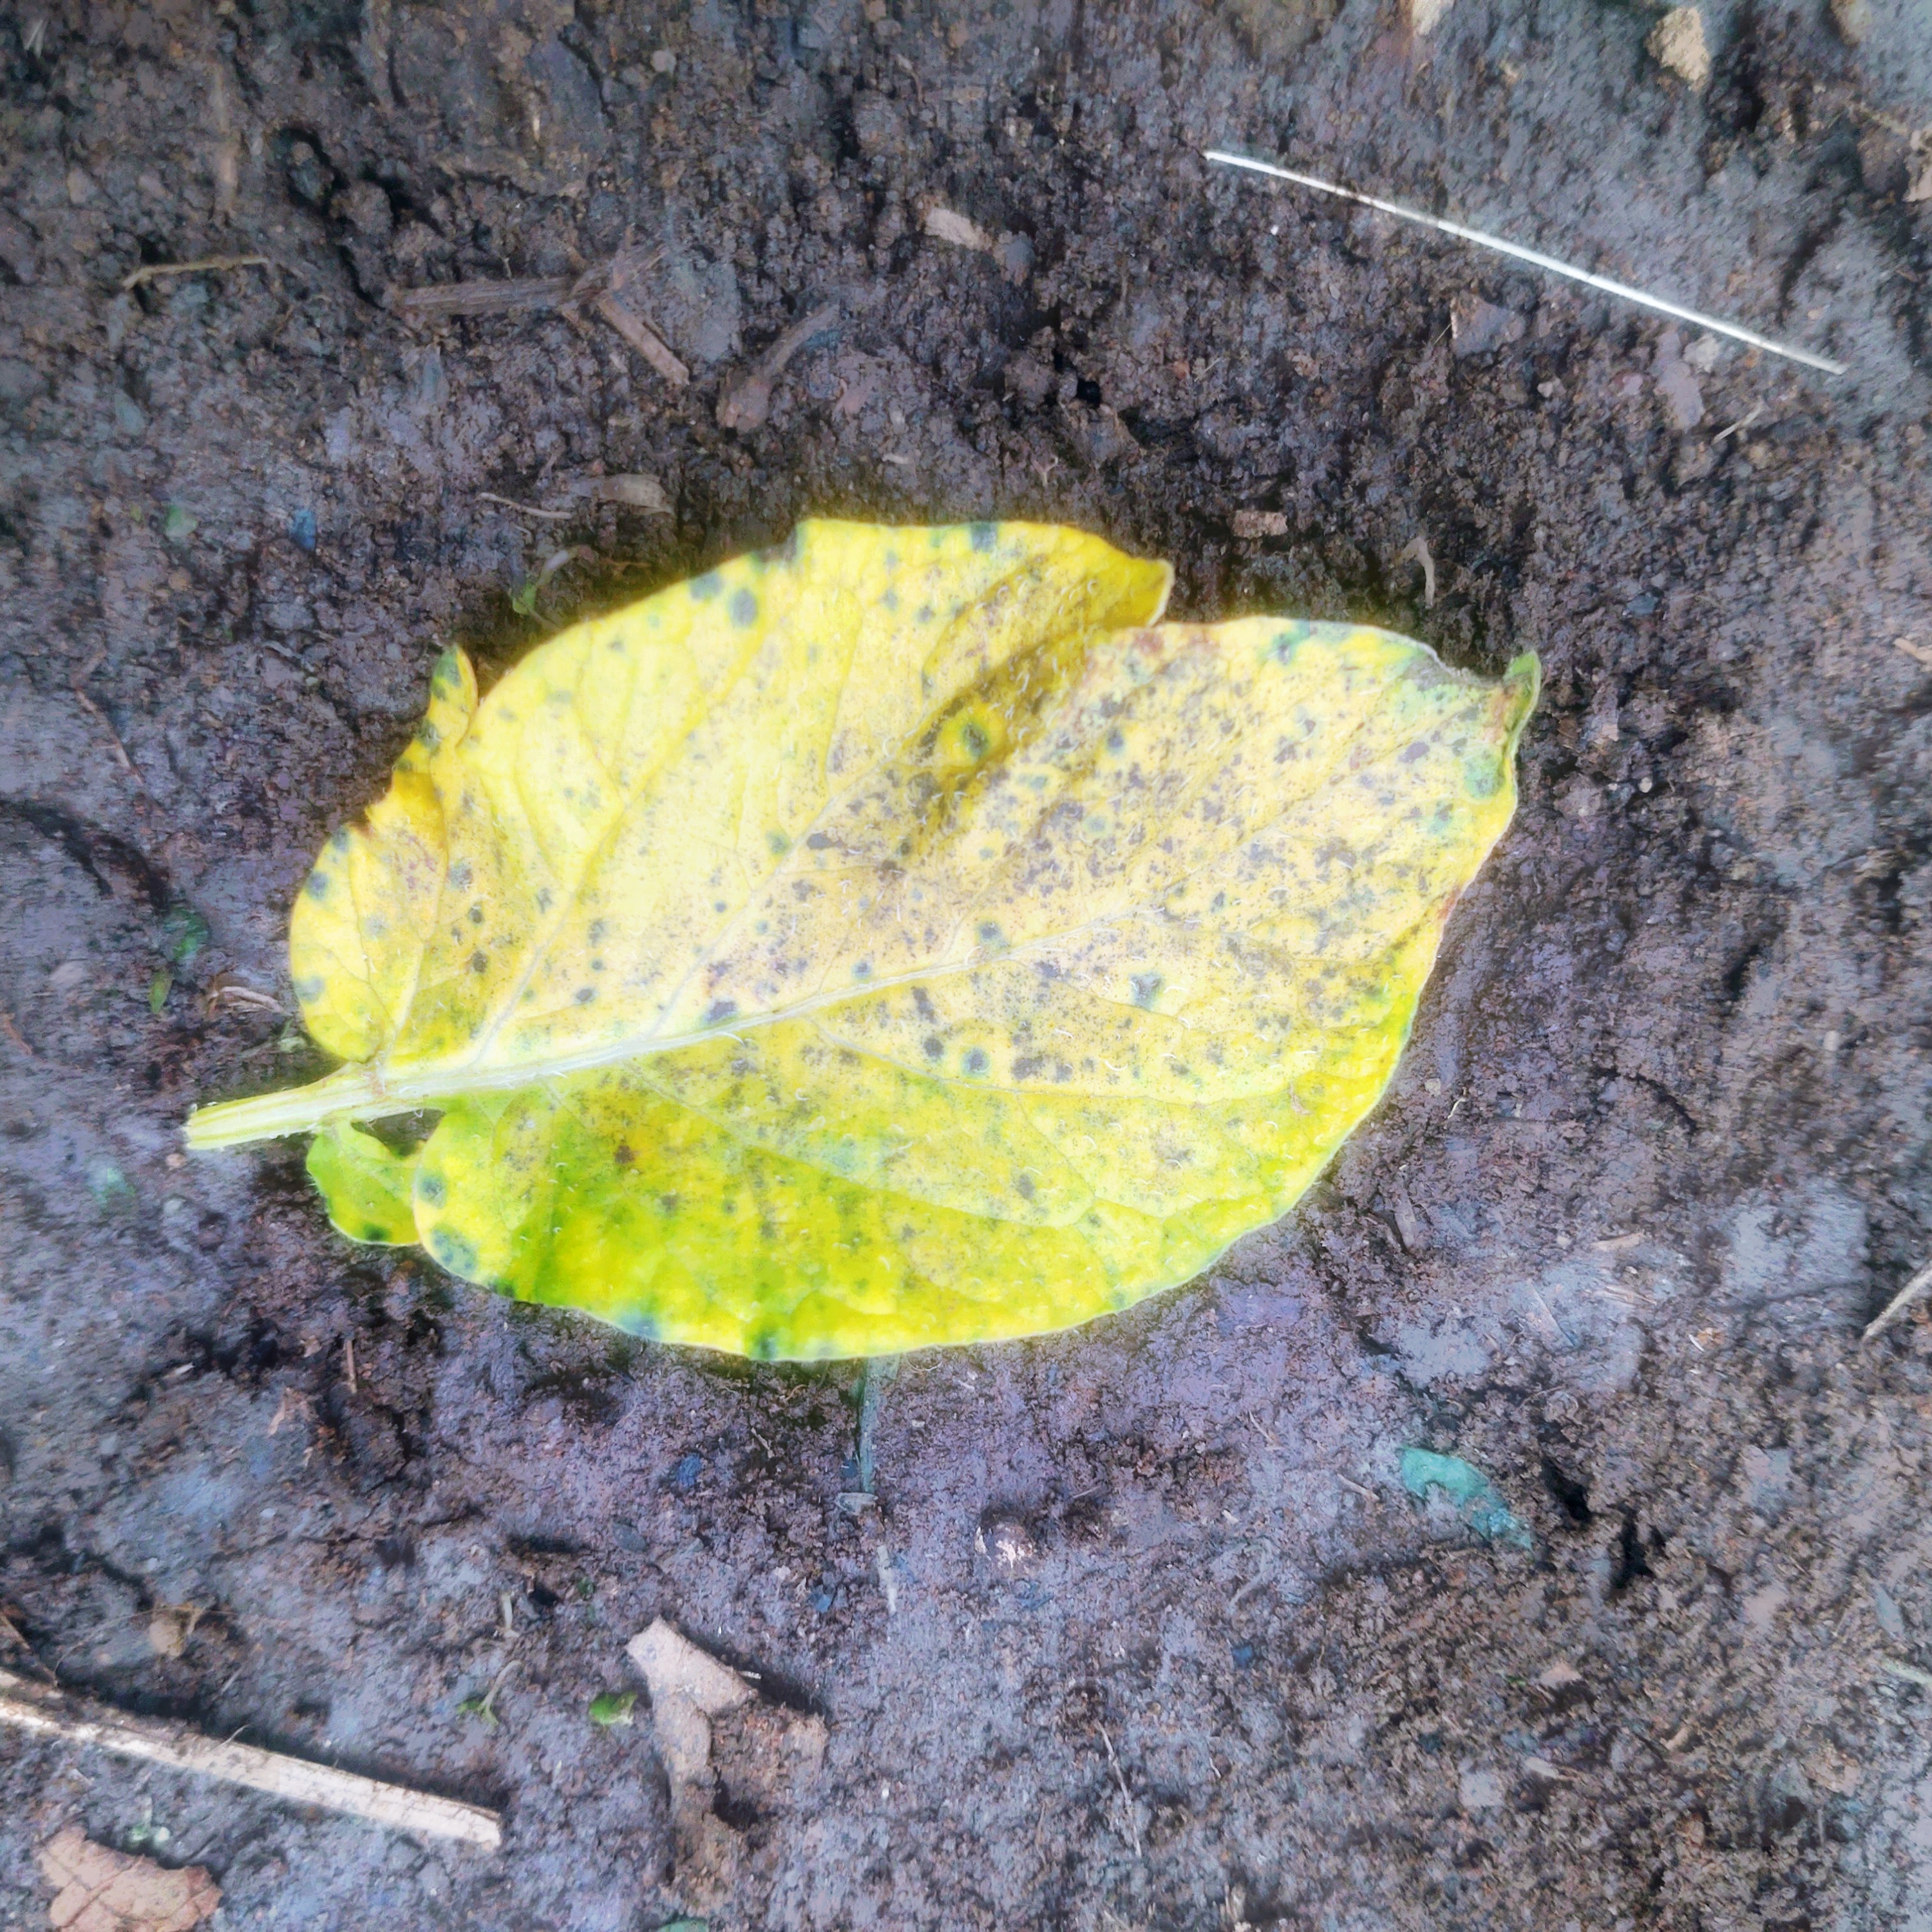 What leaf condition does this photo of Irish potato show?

late blight
